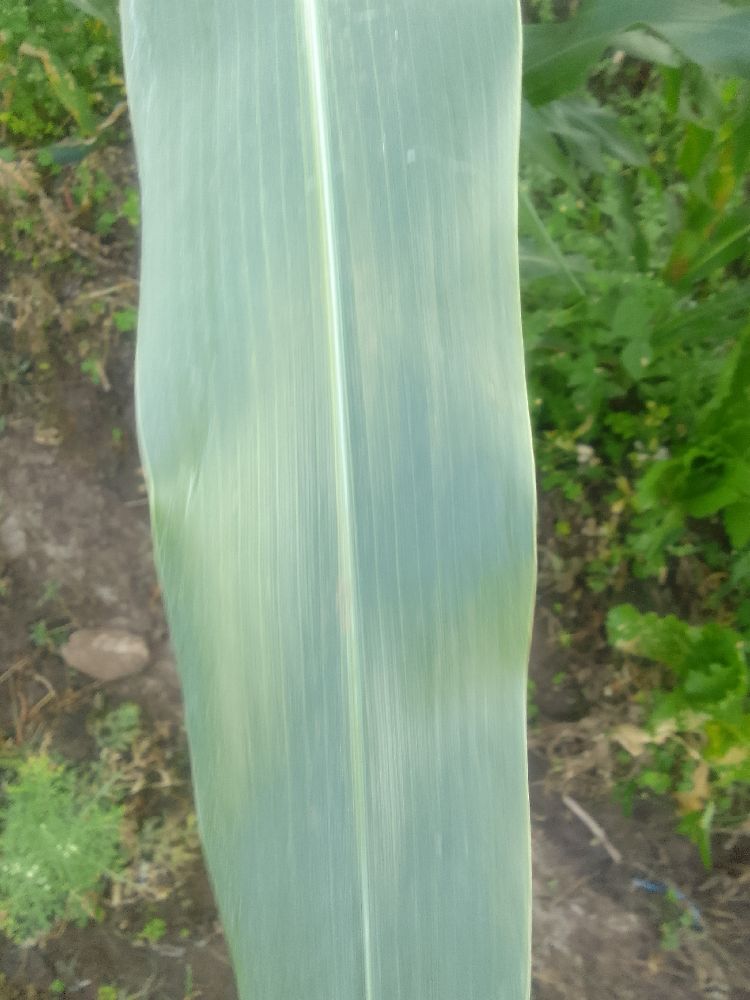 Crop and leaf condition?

maize, healthy
